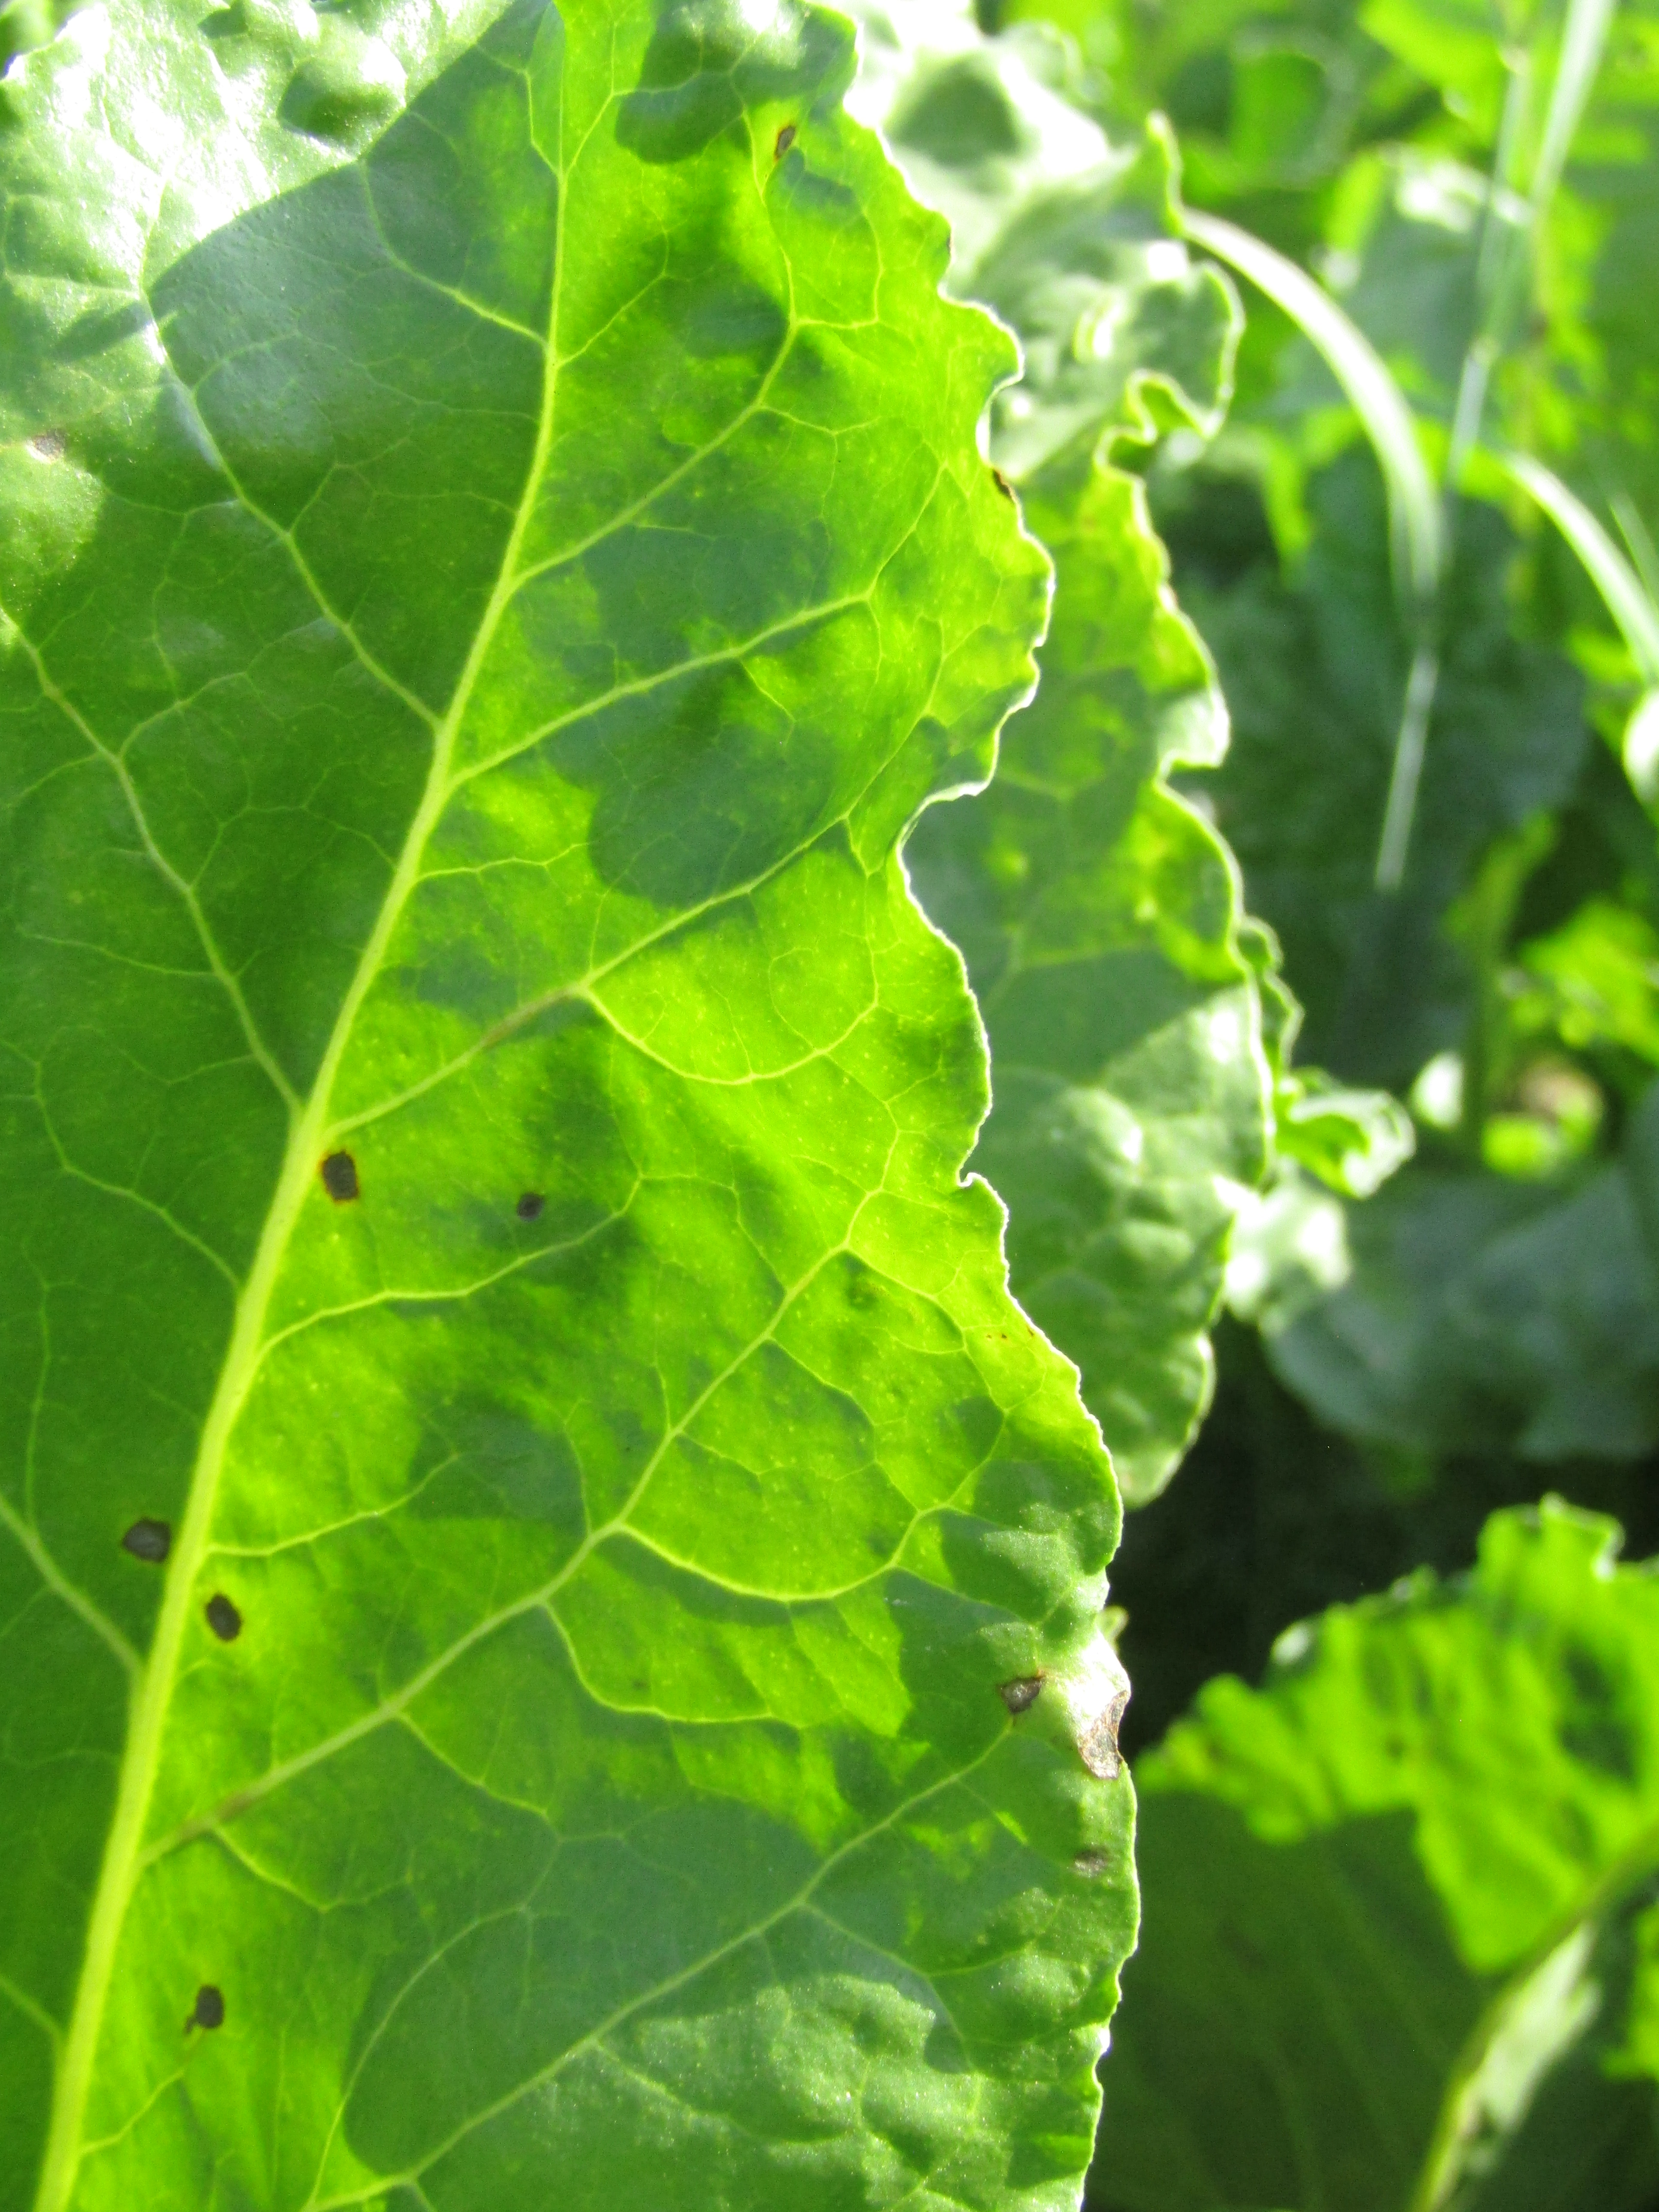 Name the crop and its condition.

beet, cercospora
